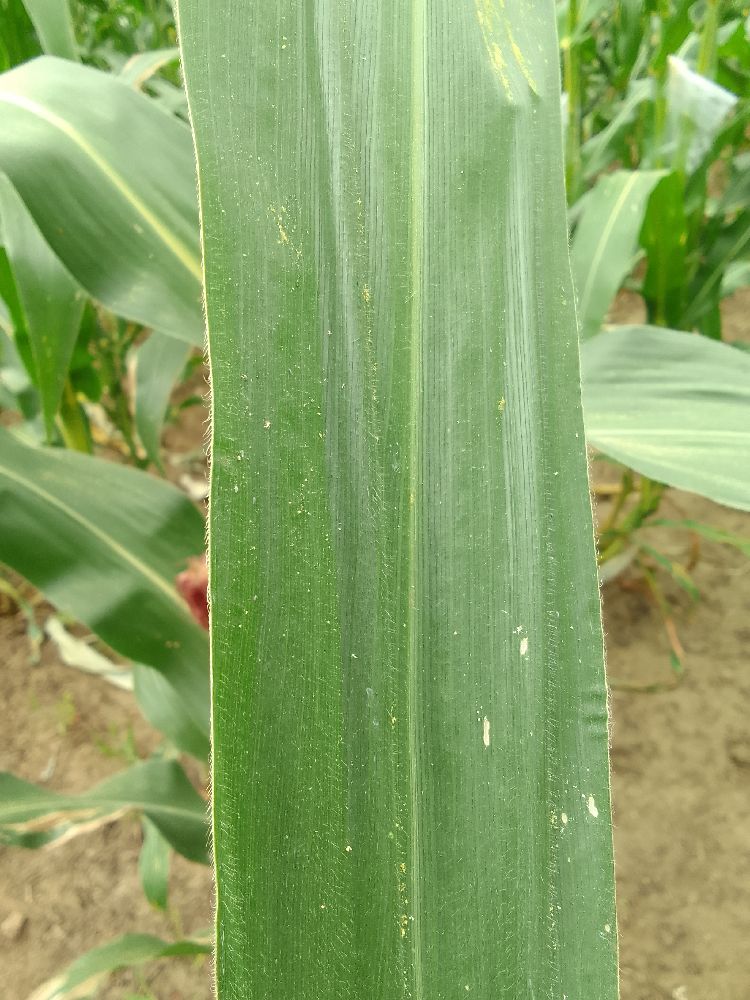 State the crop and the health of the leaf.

maize, healthy
